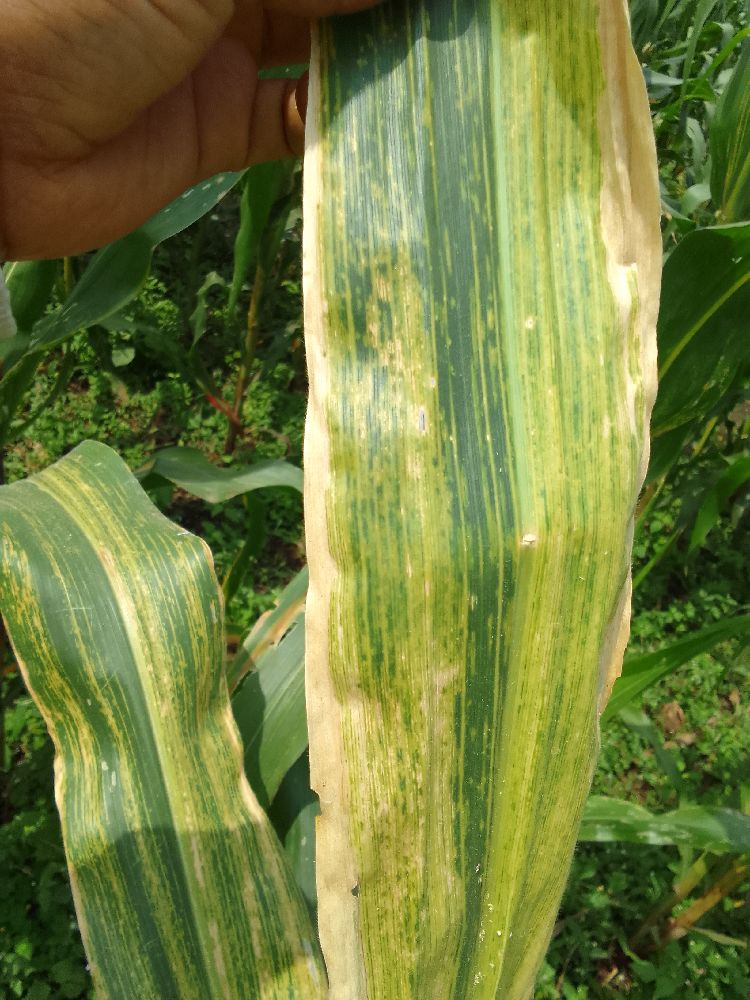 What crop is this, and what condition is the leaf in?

maize, maize lethal necrosis
